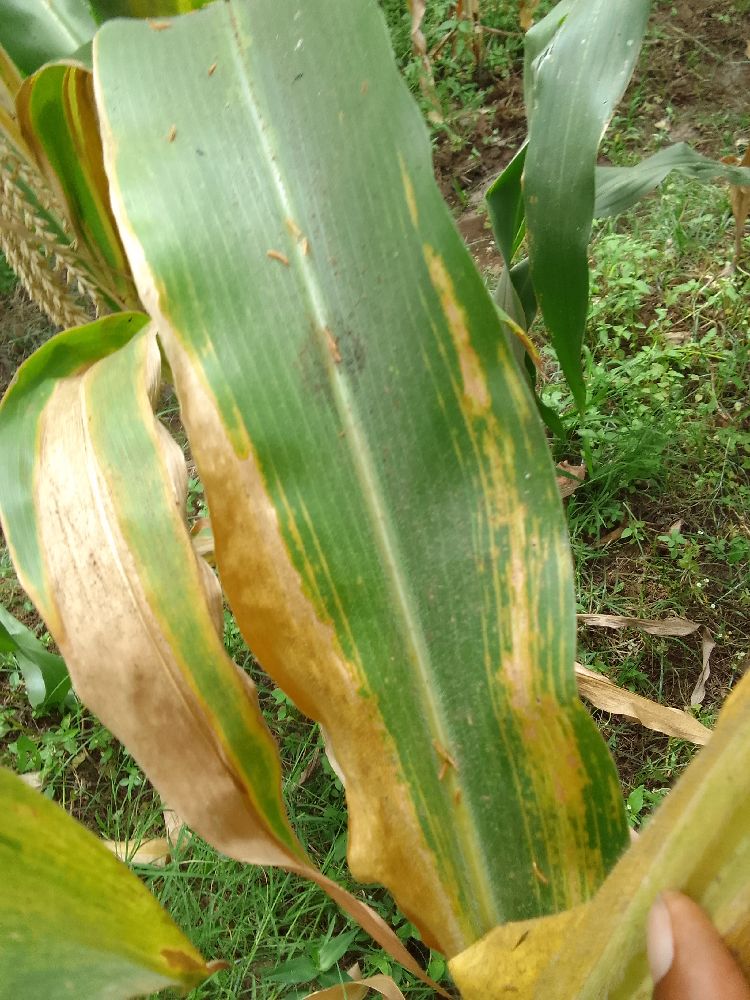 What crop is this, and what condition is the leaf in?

maize, maize lethal necrosis
